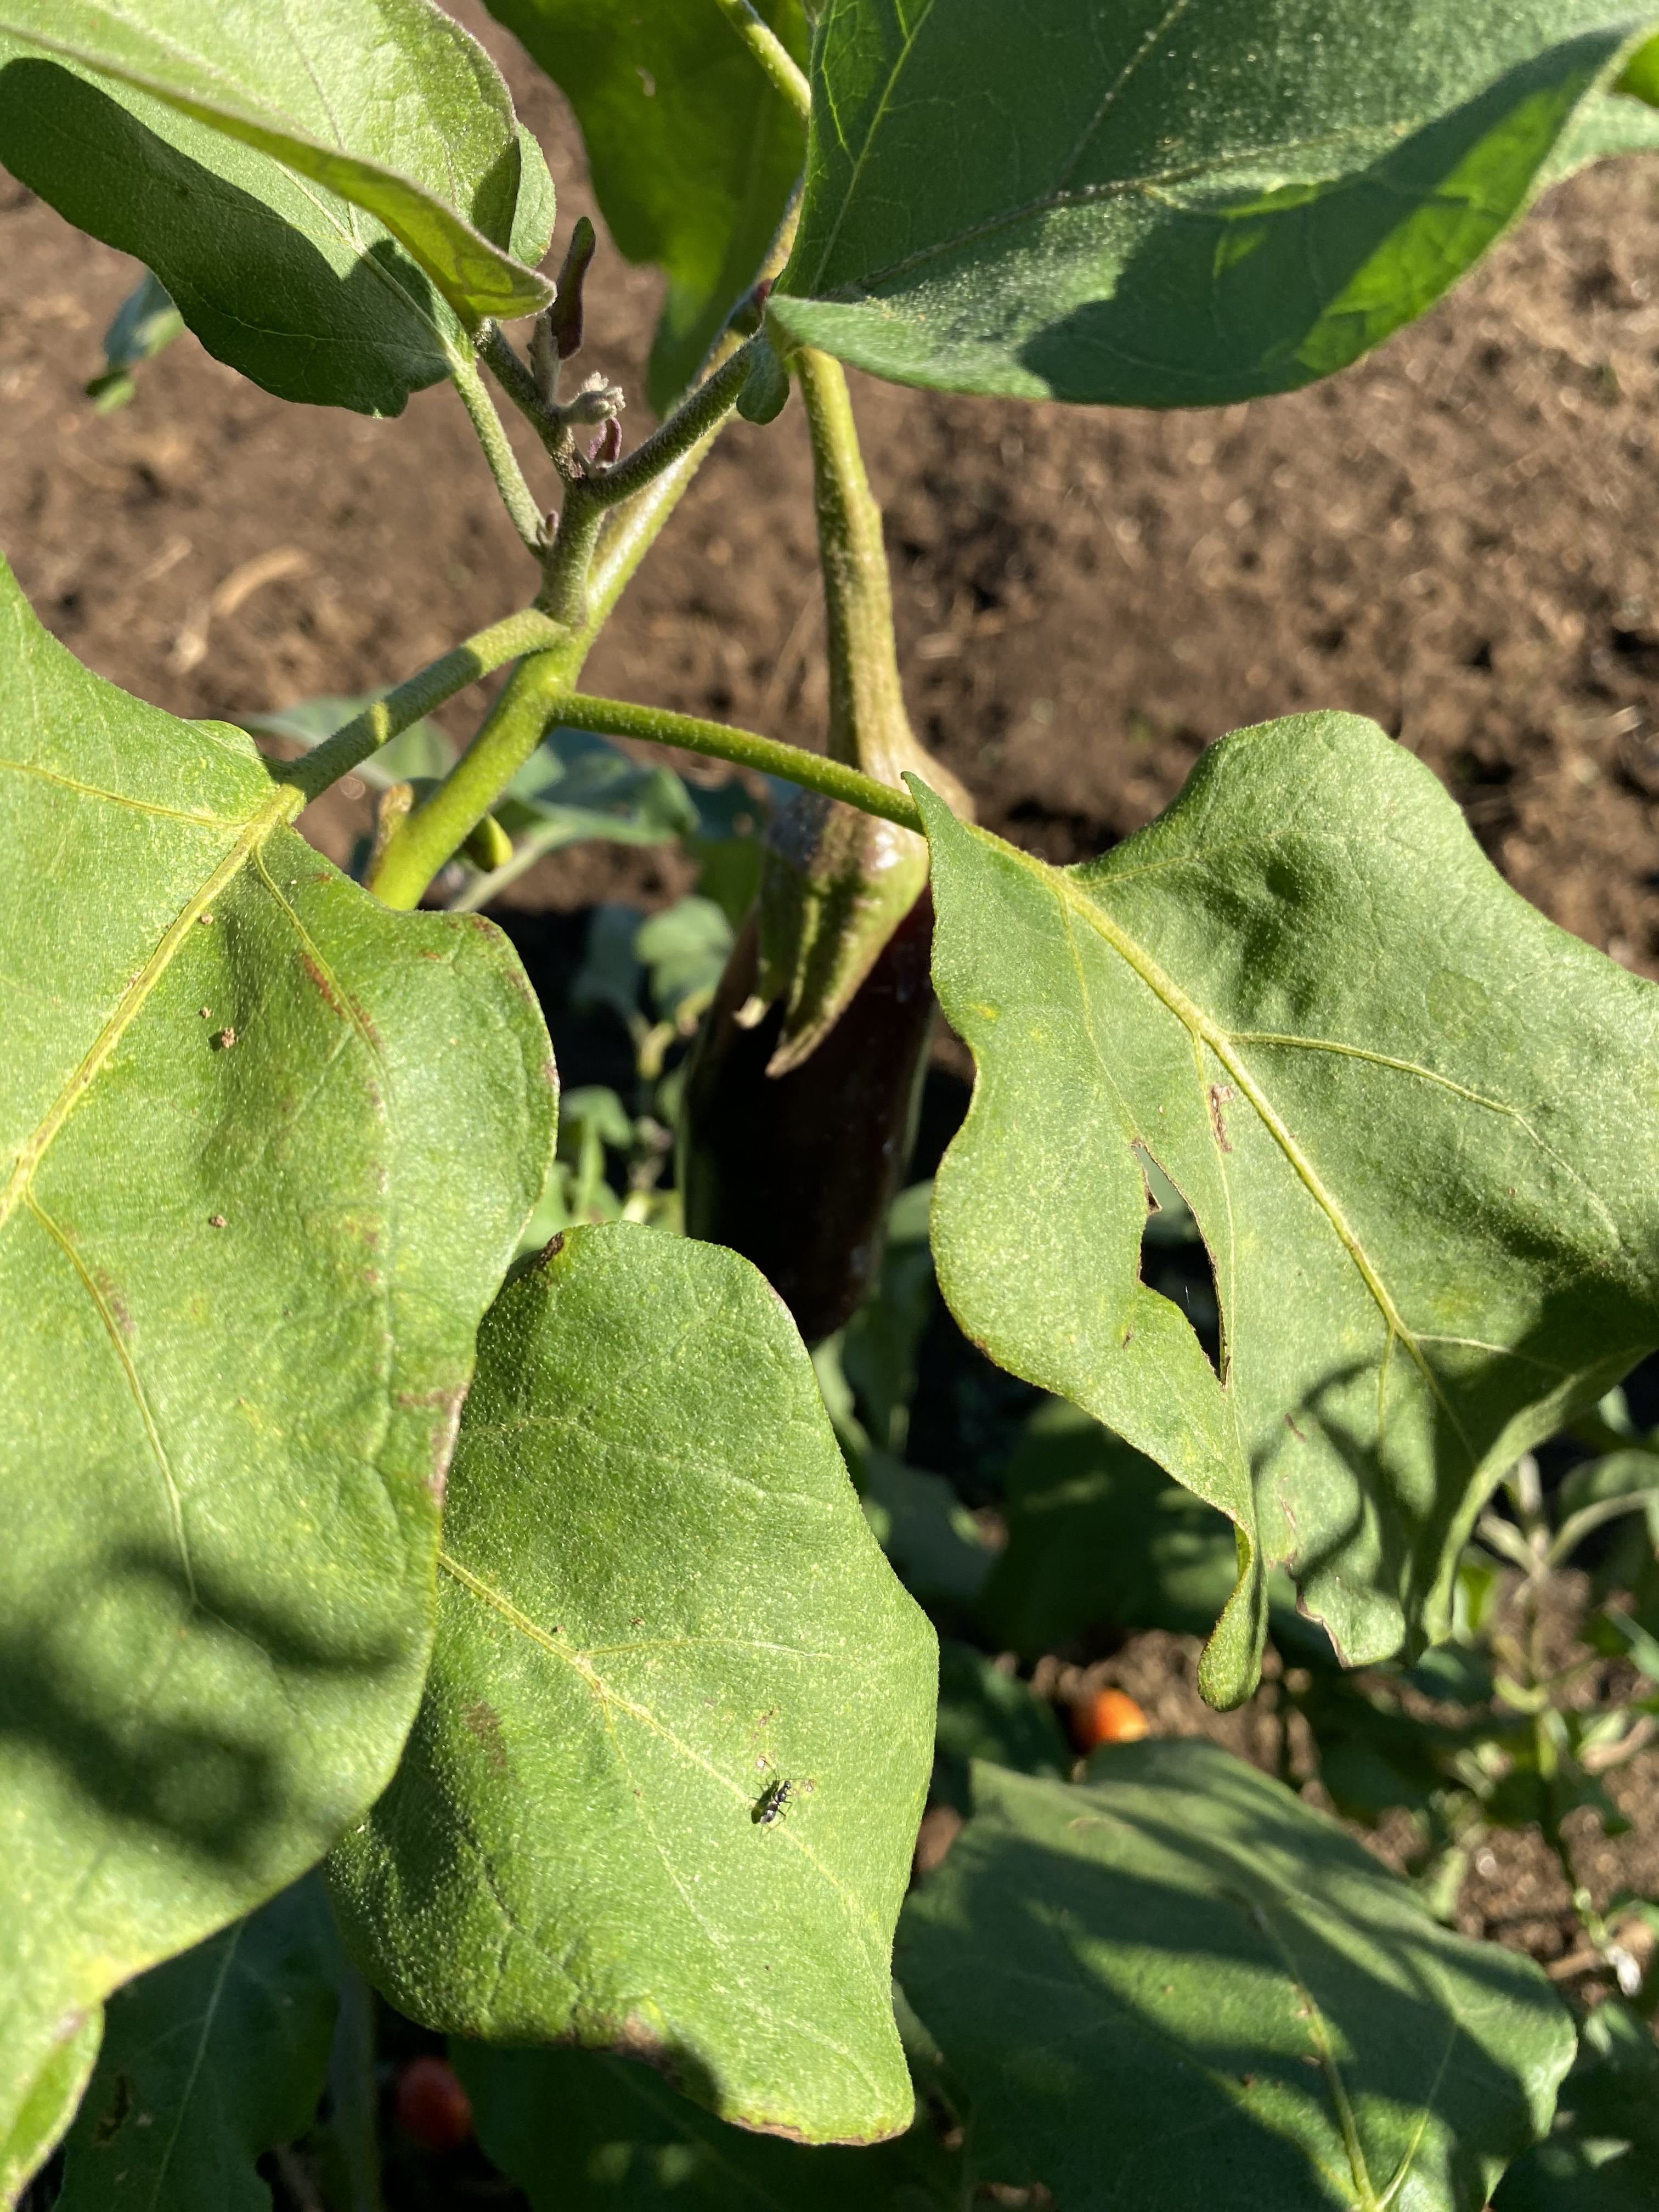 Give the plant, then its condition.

aubergine, phytophagous
